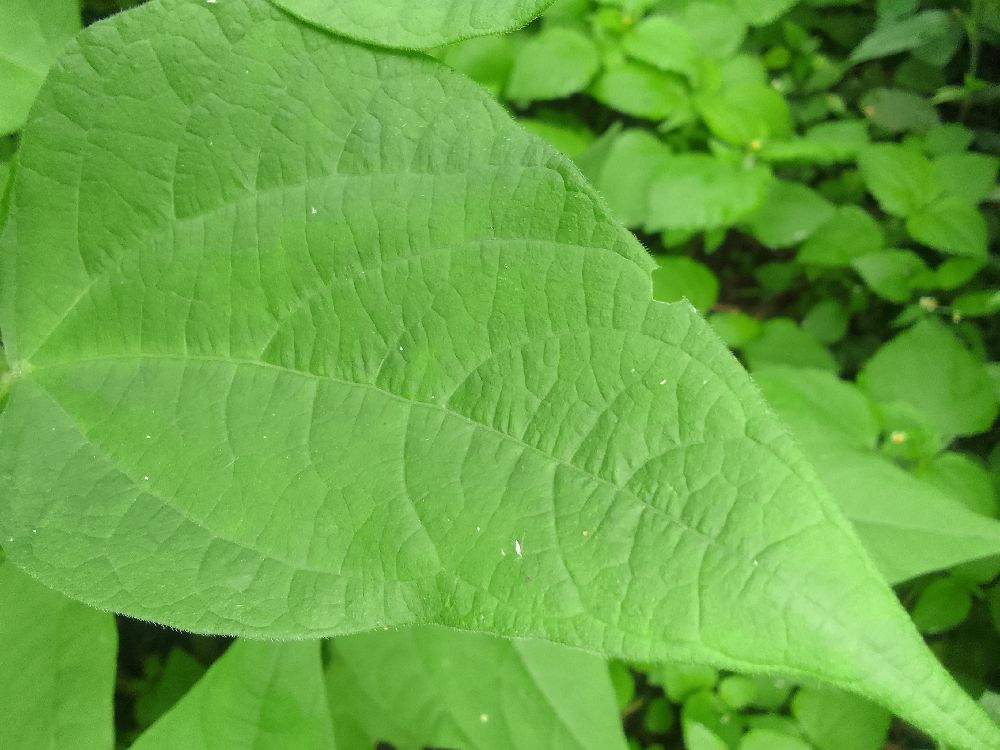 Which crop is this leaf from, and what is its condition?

common bean, healthy
